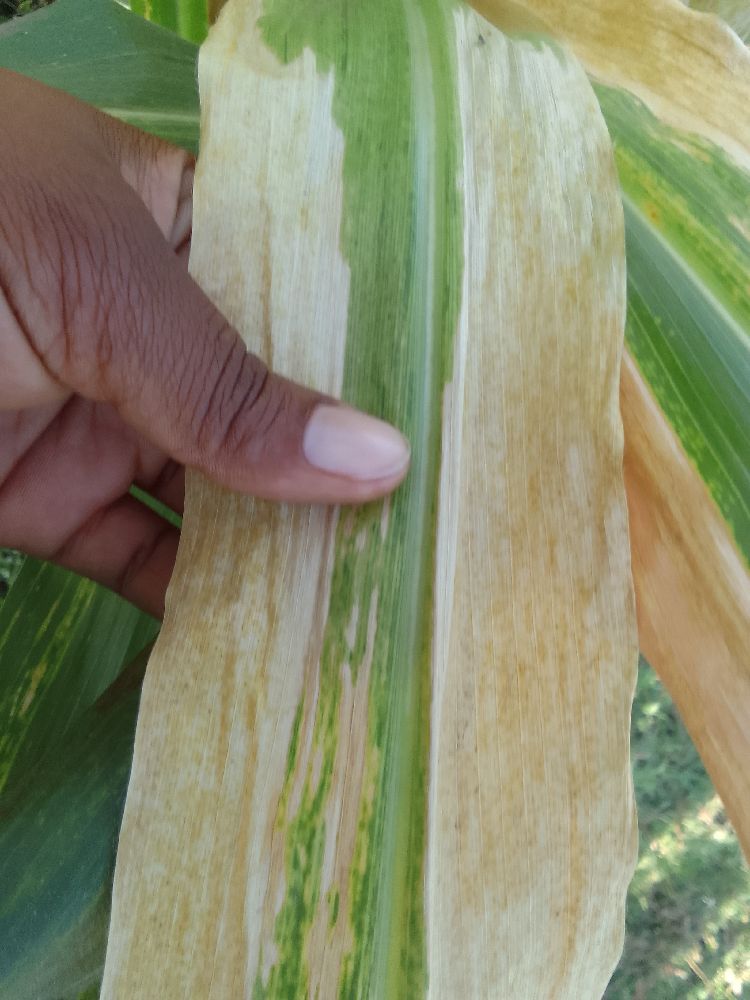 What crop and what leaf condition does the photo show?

maize, maize lethal necrosis
